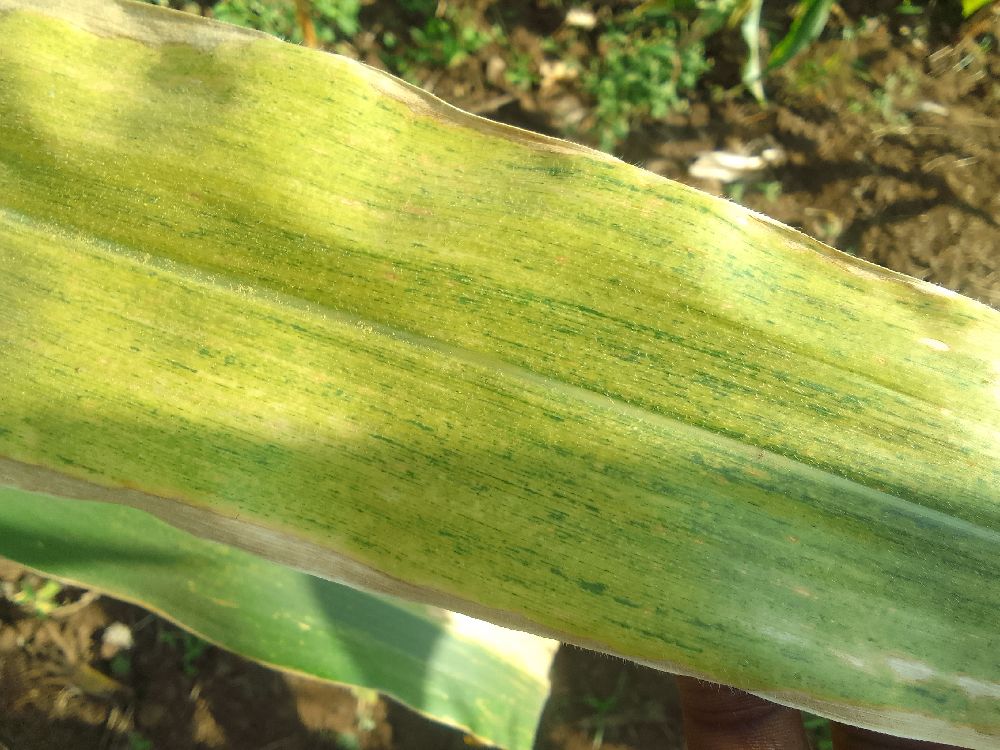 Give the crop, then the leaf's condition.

maize, maize lethal necrosis
